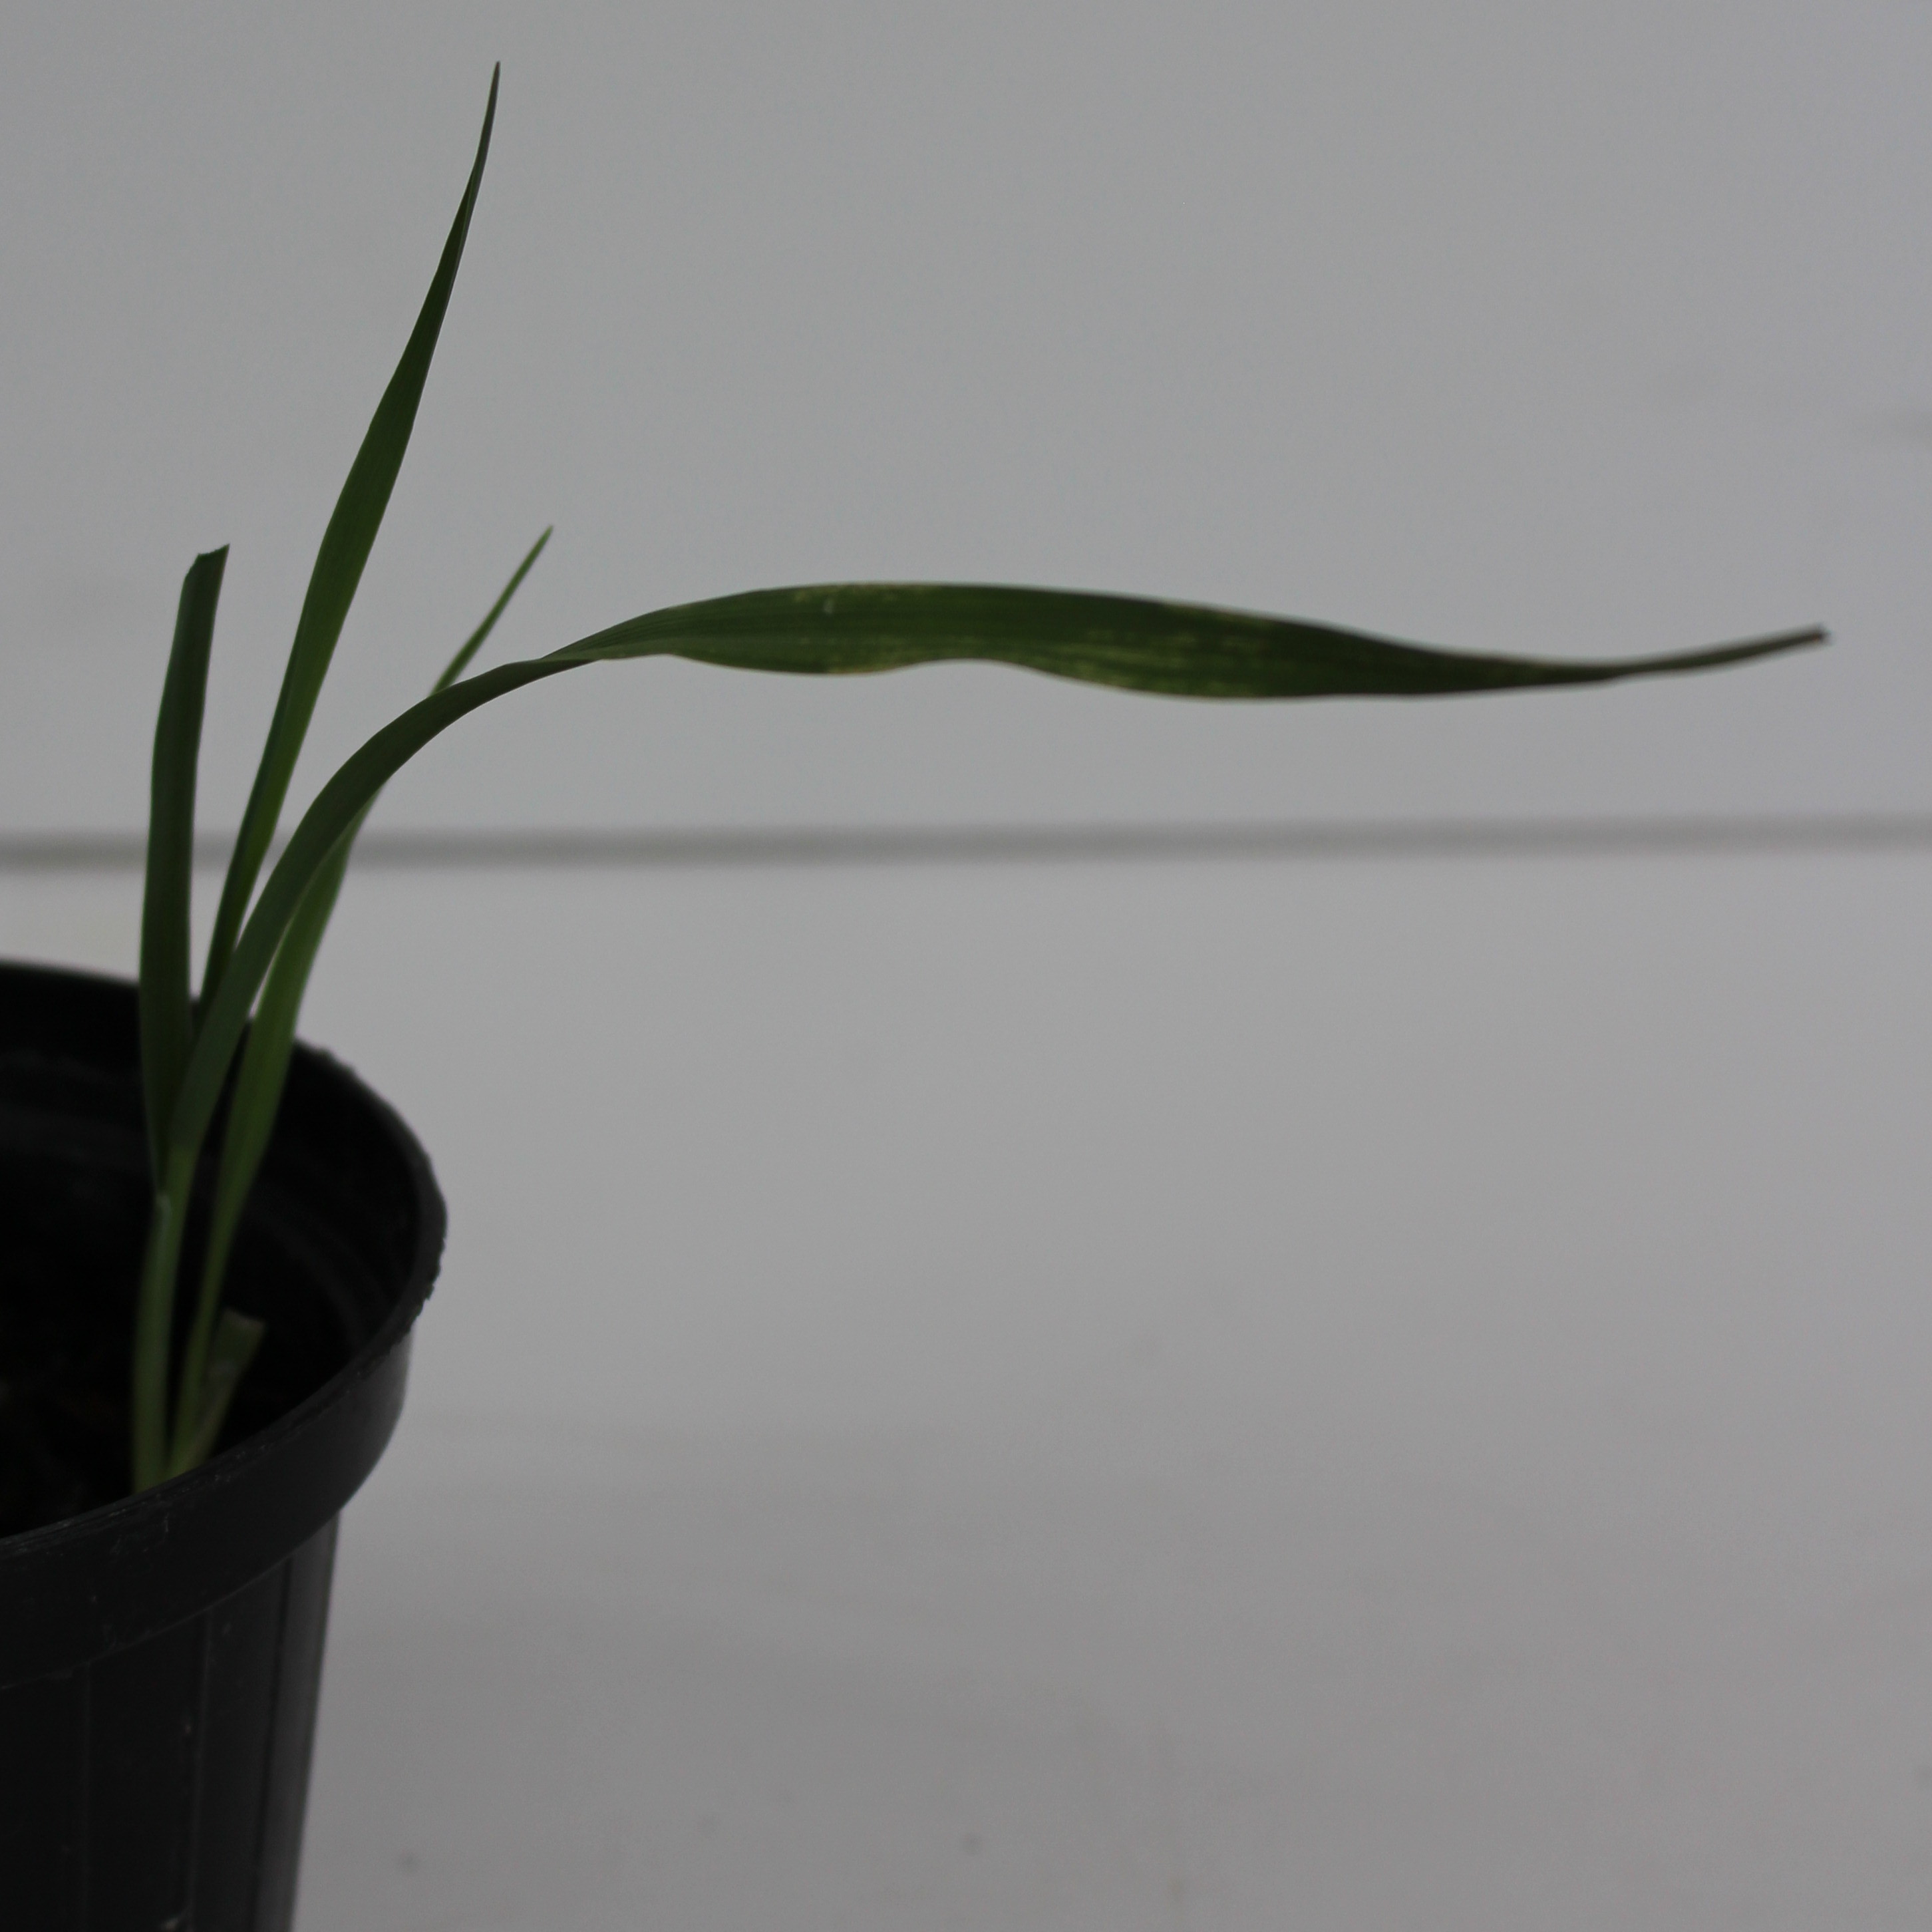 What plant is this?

Avena sterilis
